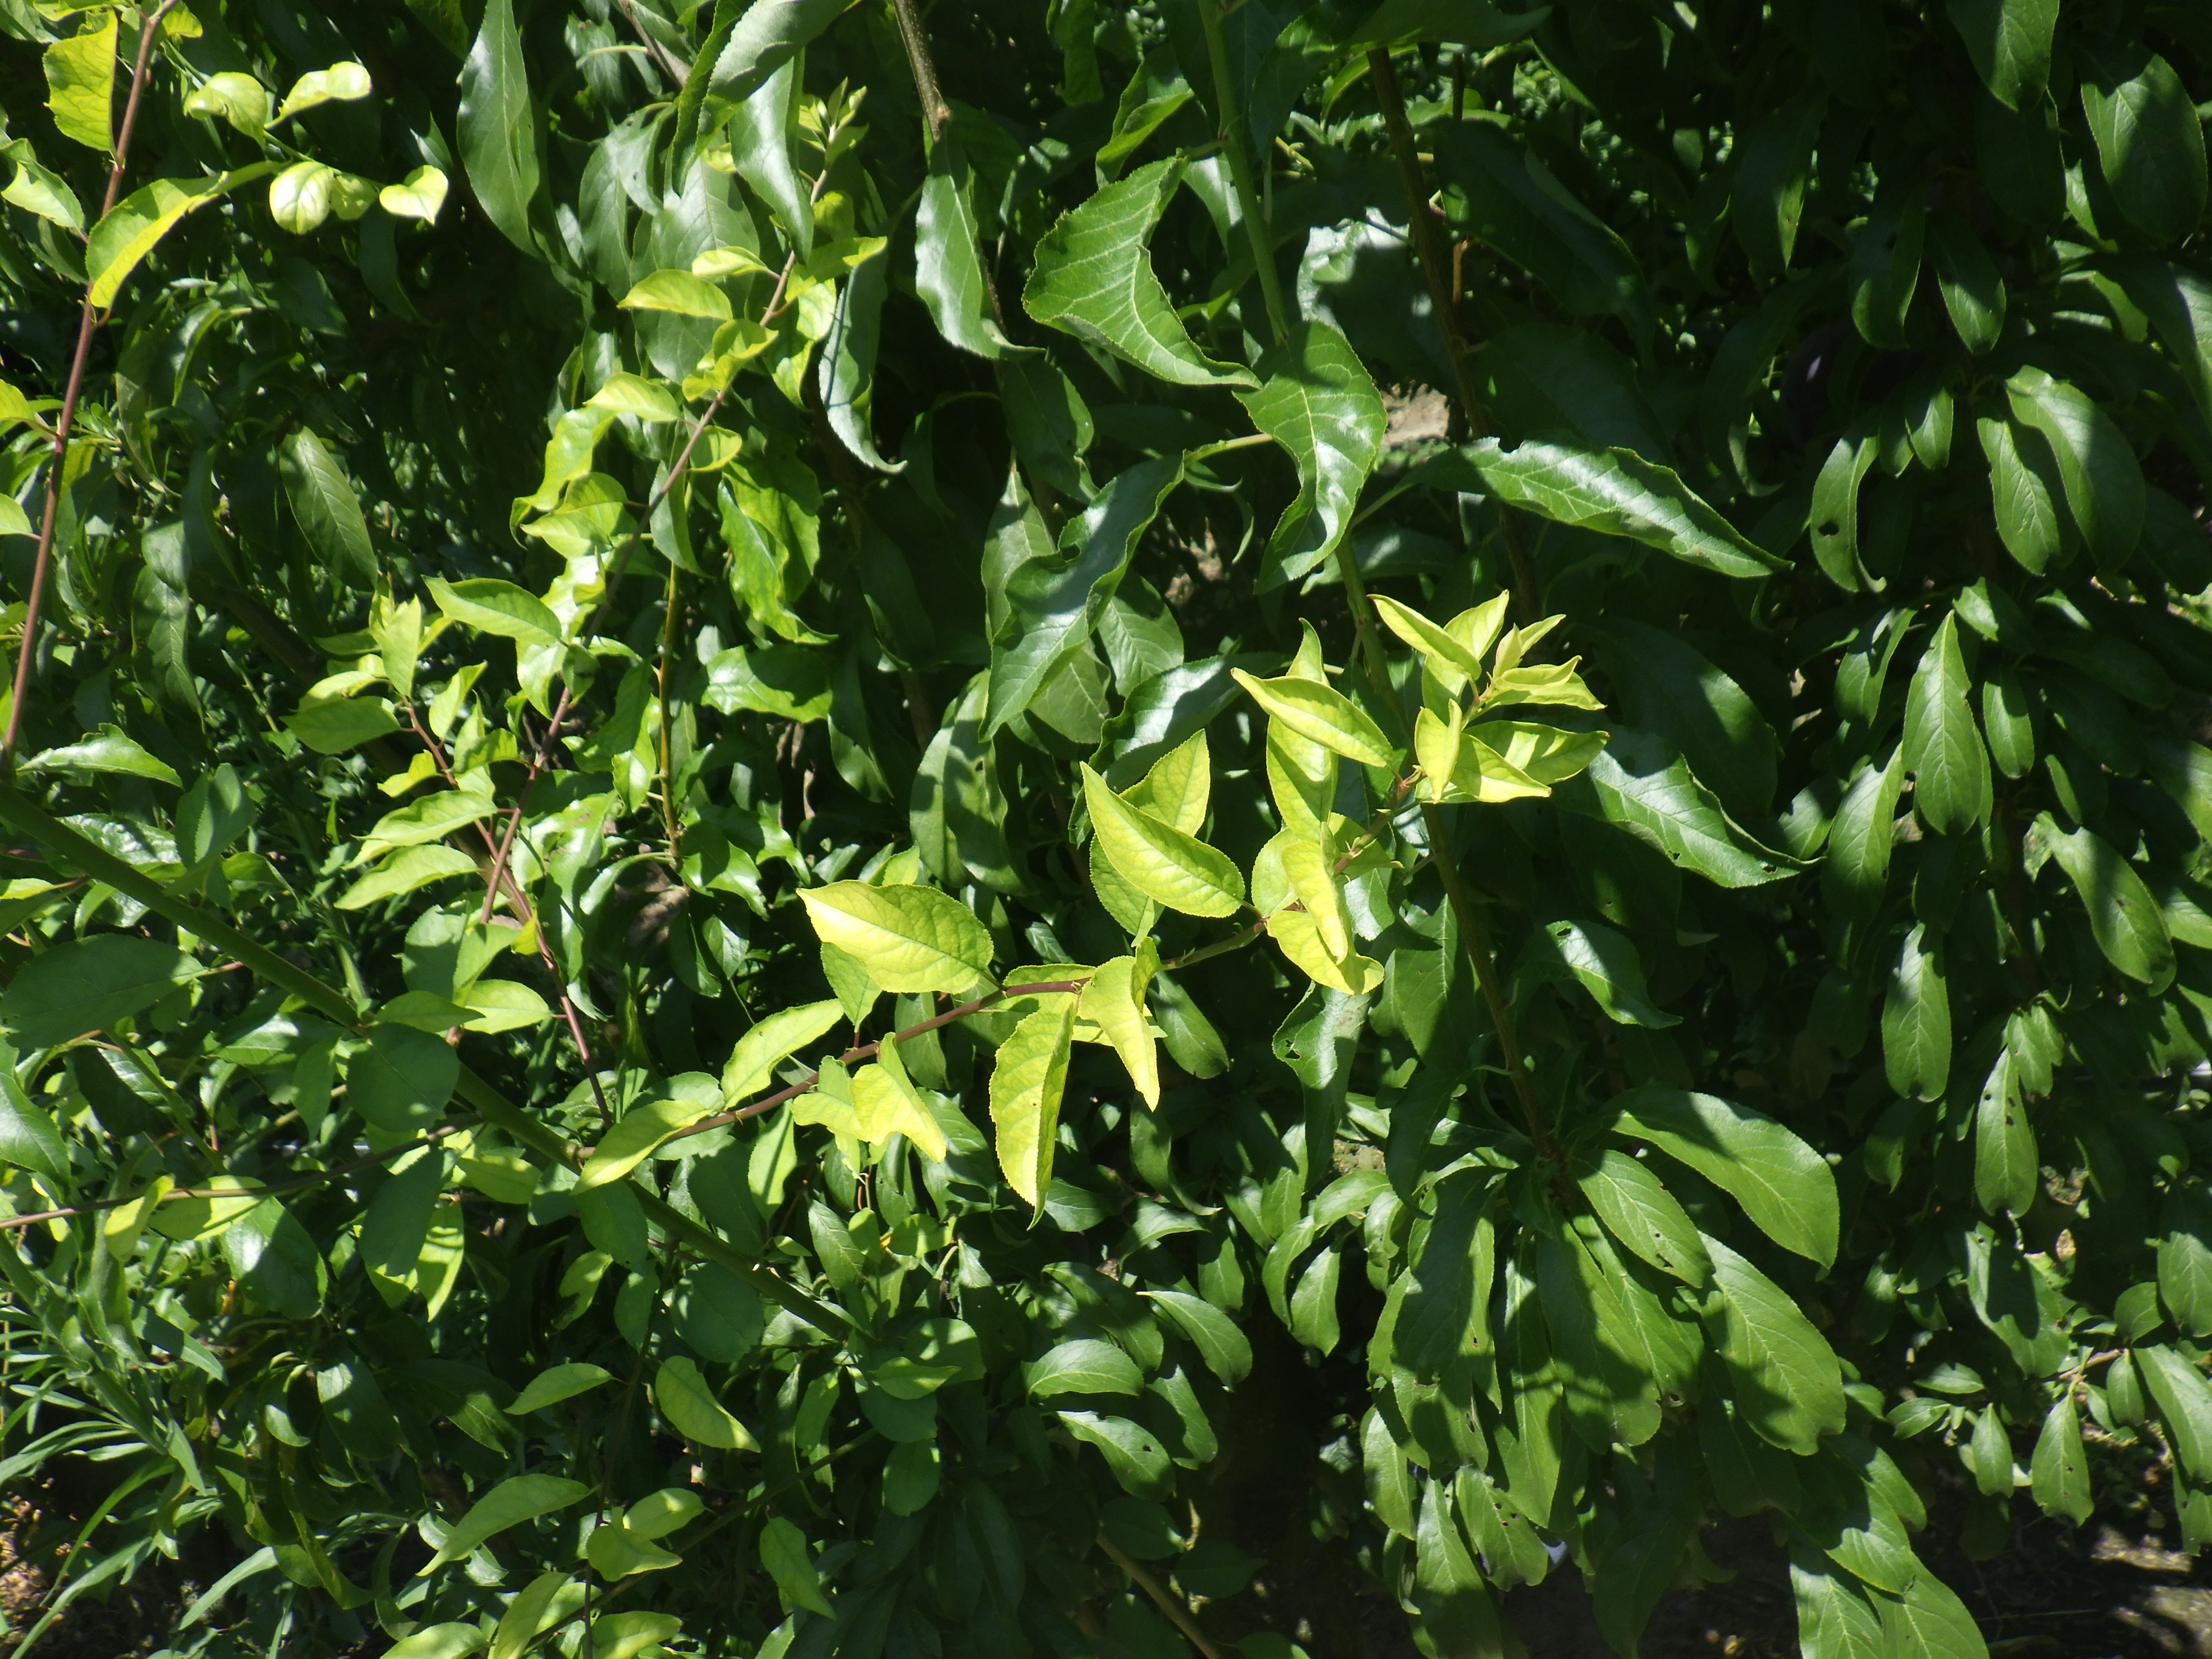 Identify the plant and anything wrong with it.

plum, iron deficiency, phytophagous, shot hole disease
